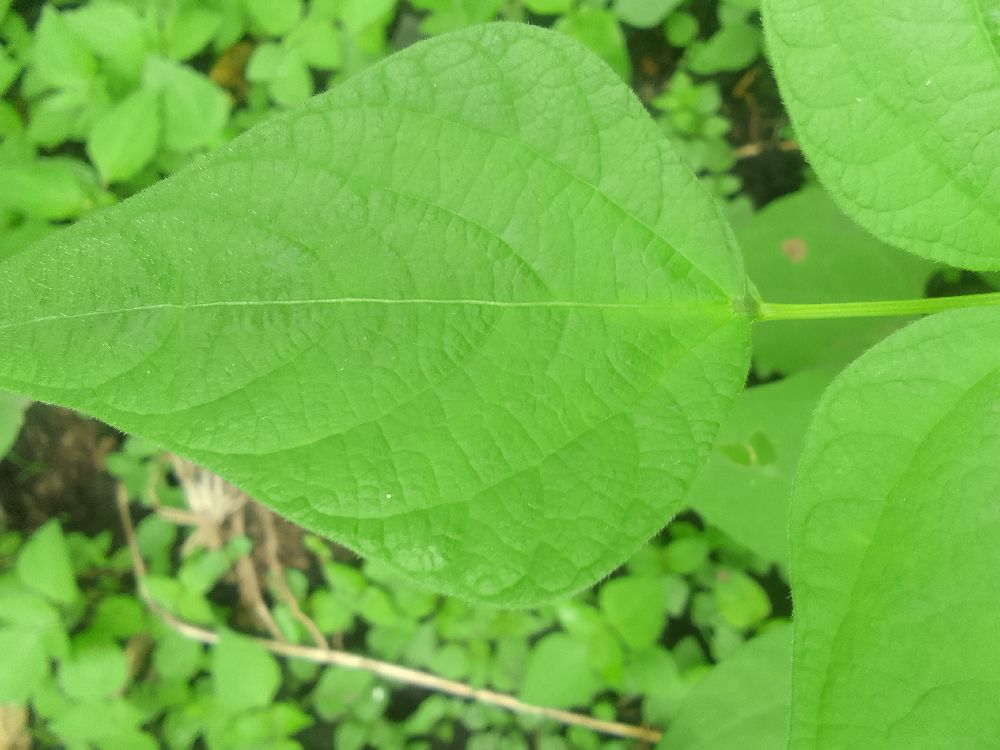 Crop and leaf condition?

common bean, healthy
